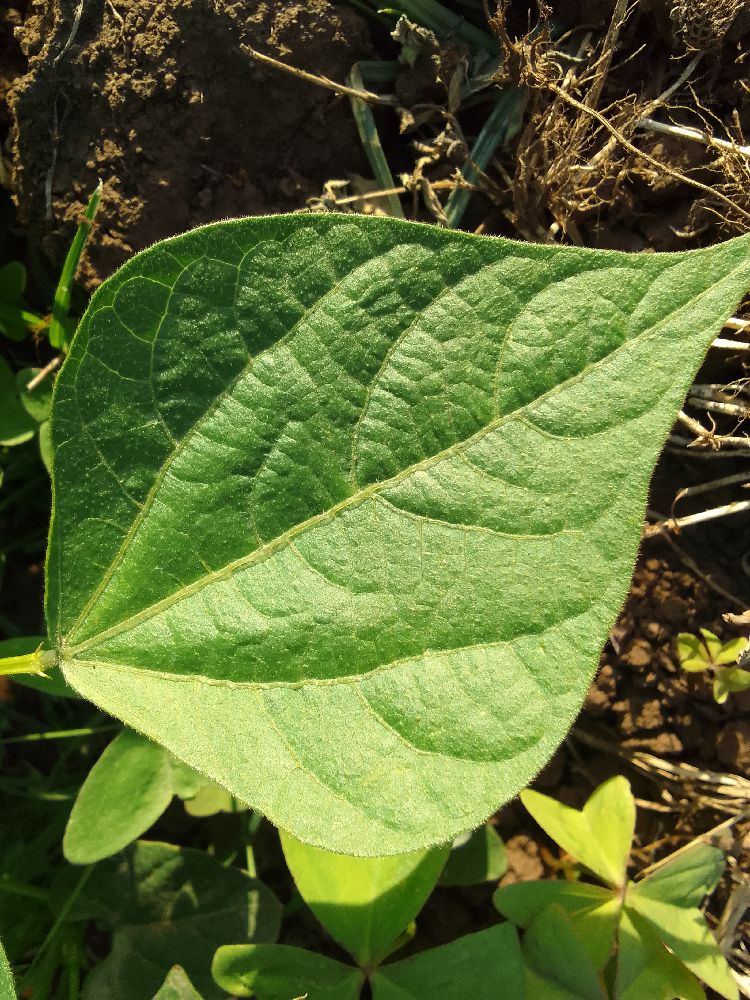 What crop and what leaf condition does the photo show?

common bean, healthy
